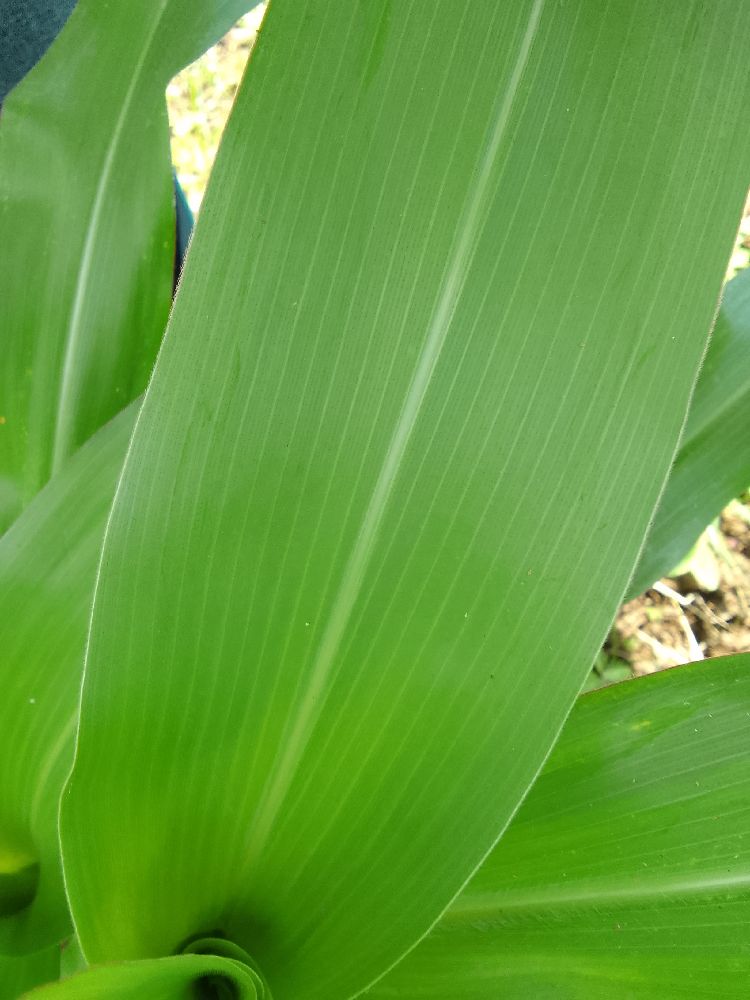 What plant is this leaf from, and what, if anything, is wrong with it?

maize, healthy
